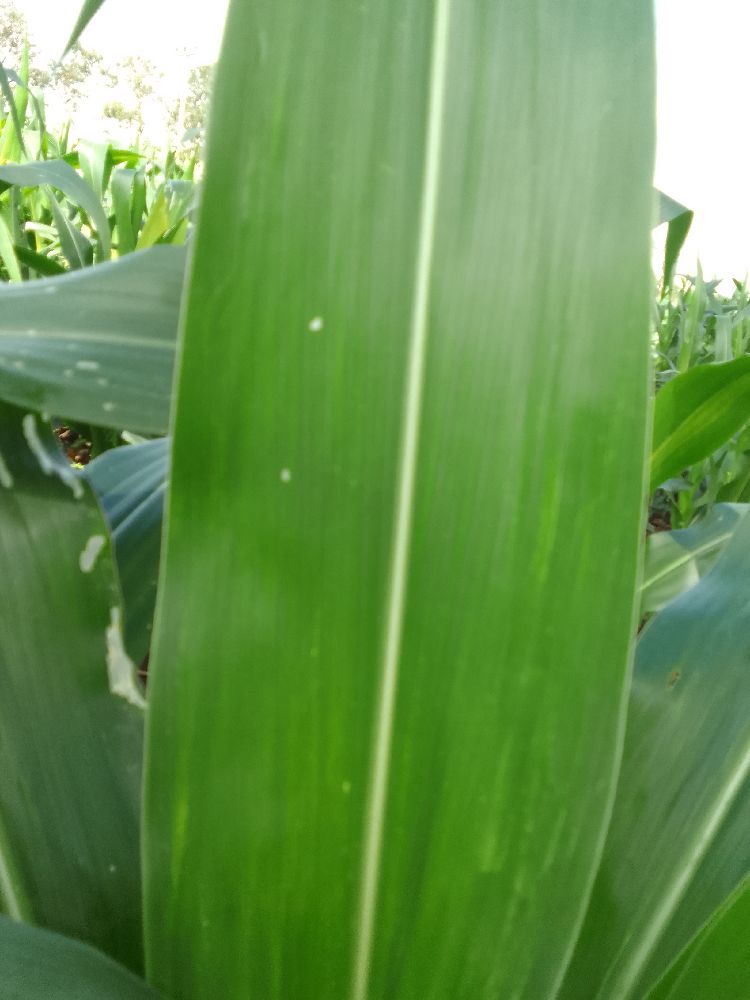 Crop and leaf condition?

maize, healthy
